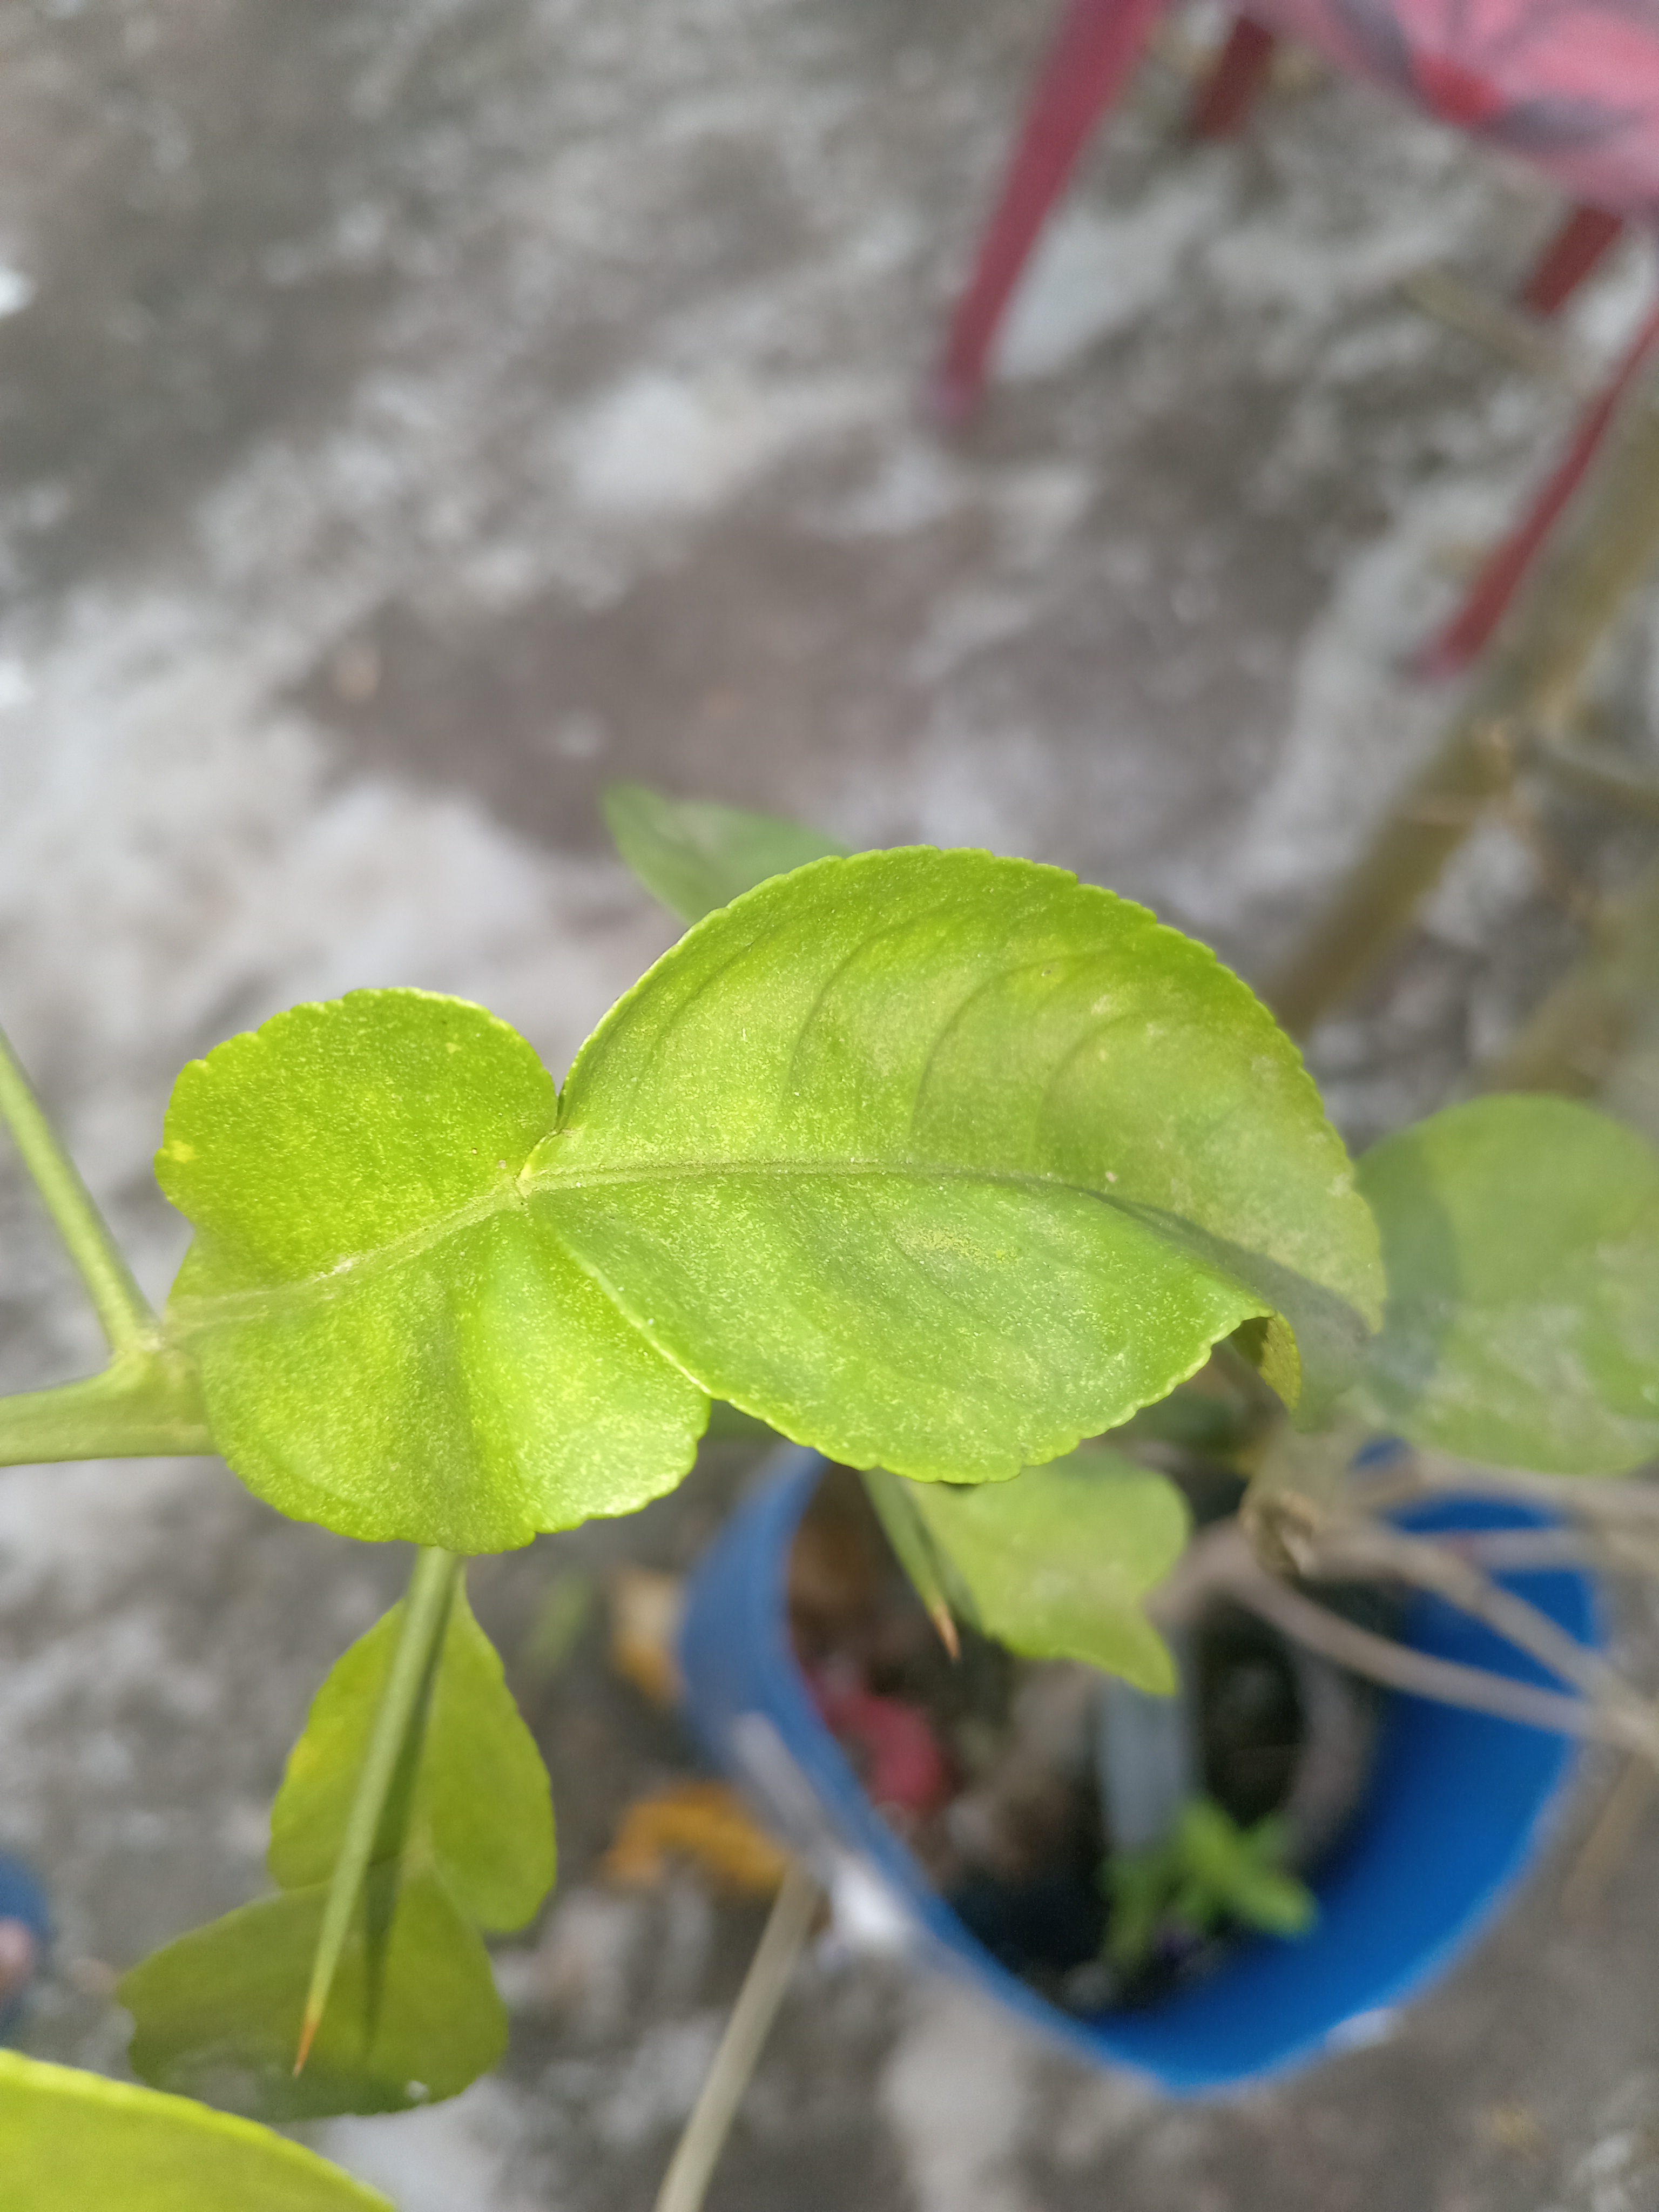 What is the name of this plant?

lemon
